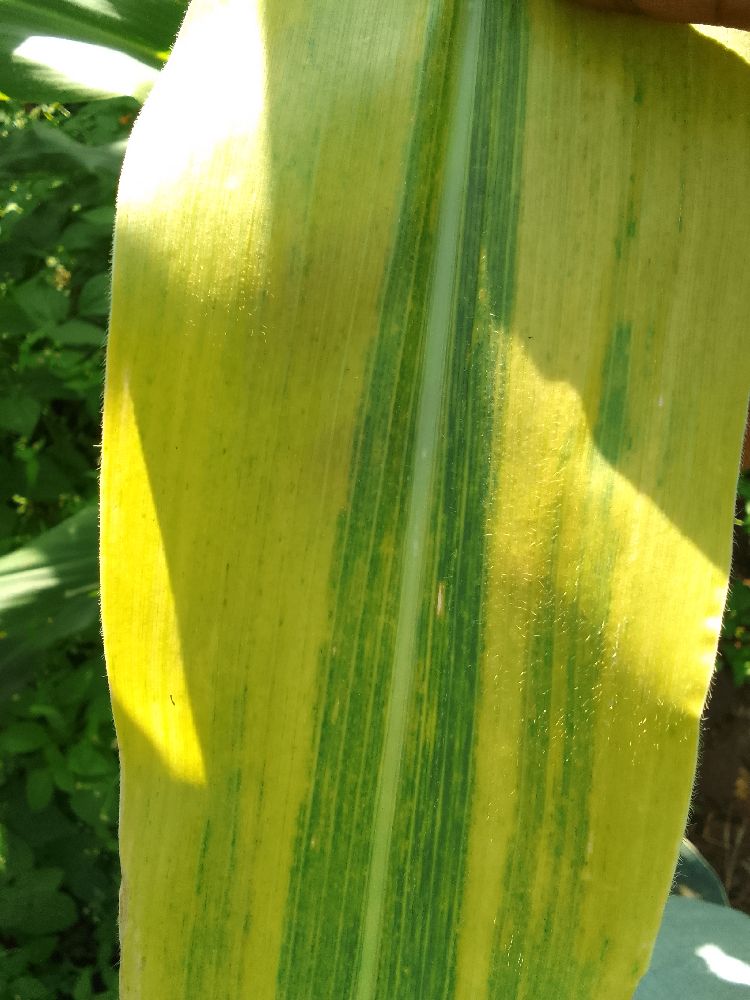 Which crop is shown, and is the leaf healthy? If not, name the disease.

maize, maize lethal necrosis
